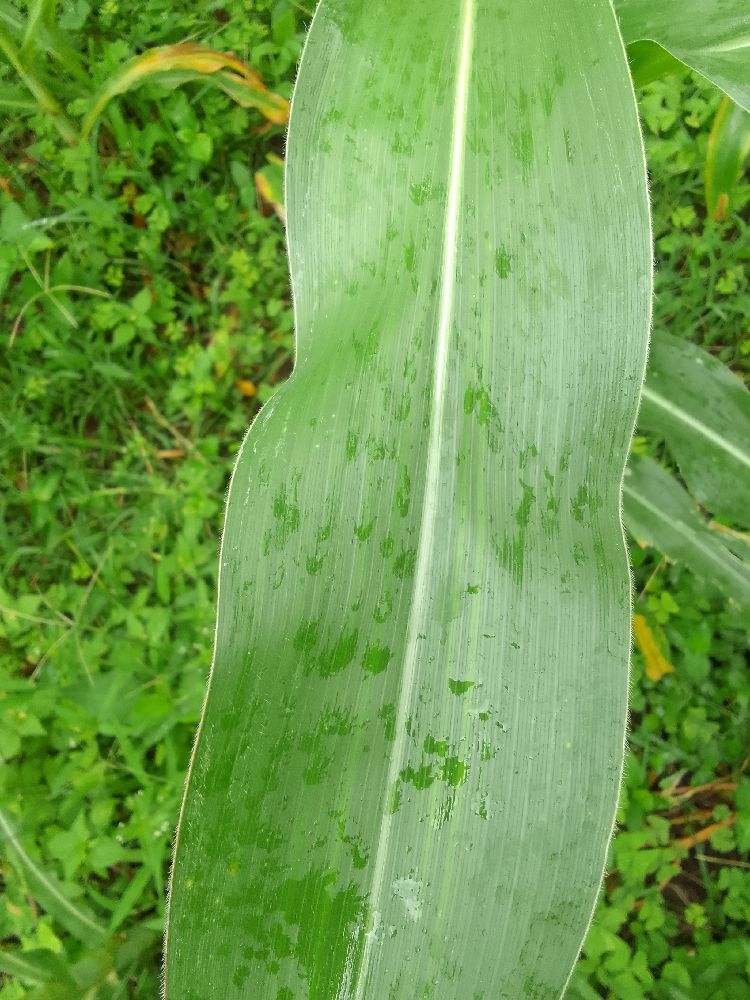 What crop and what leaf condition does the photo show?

maize, healthy
